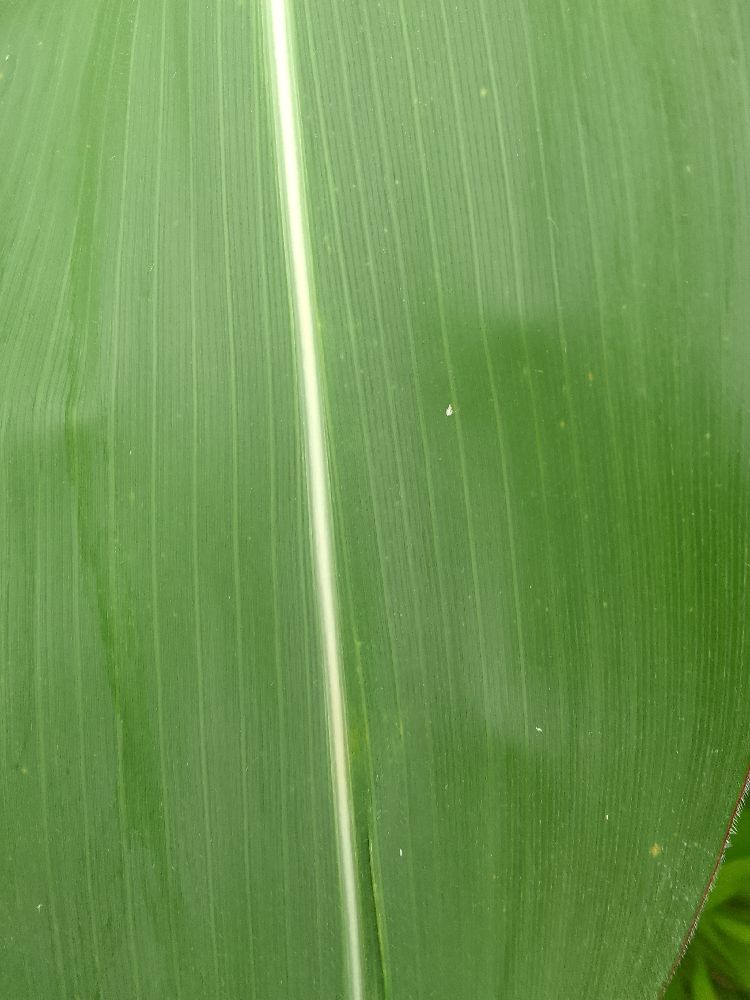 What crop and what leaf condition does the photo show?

maize, healthy
